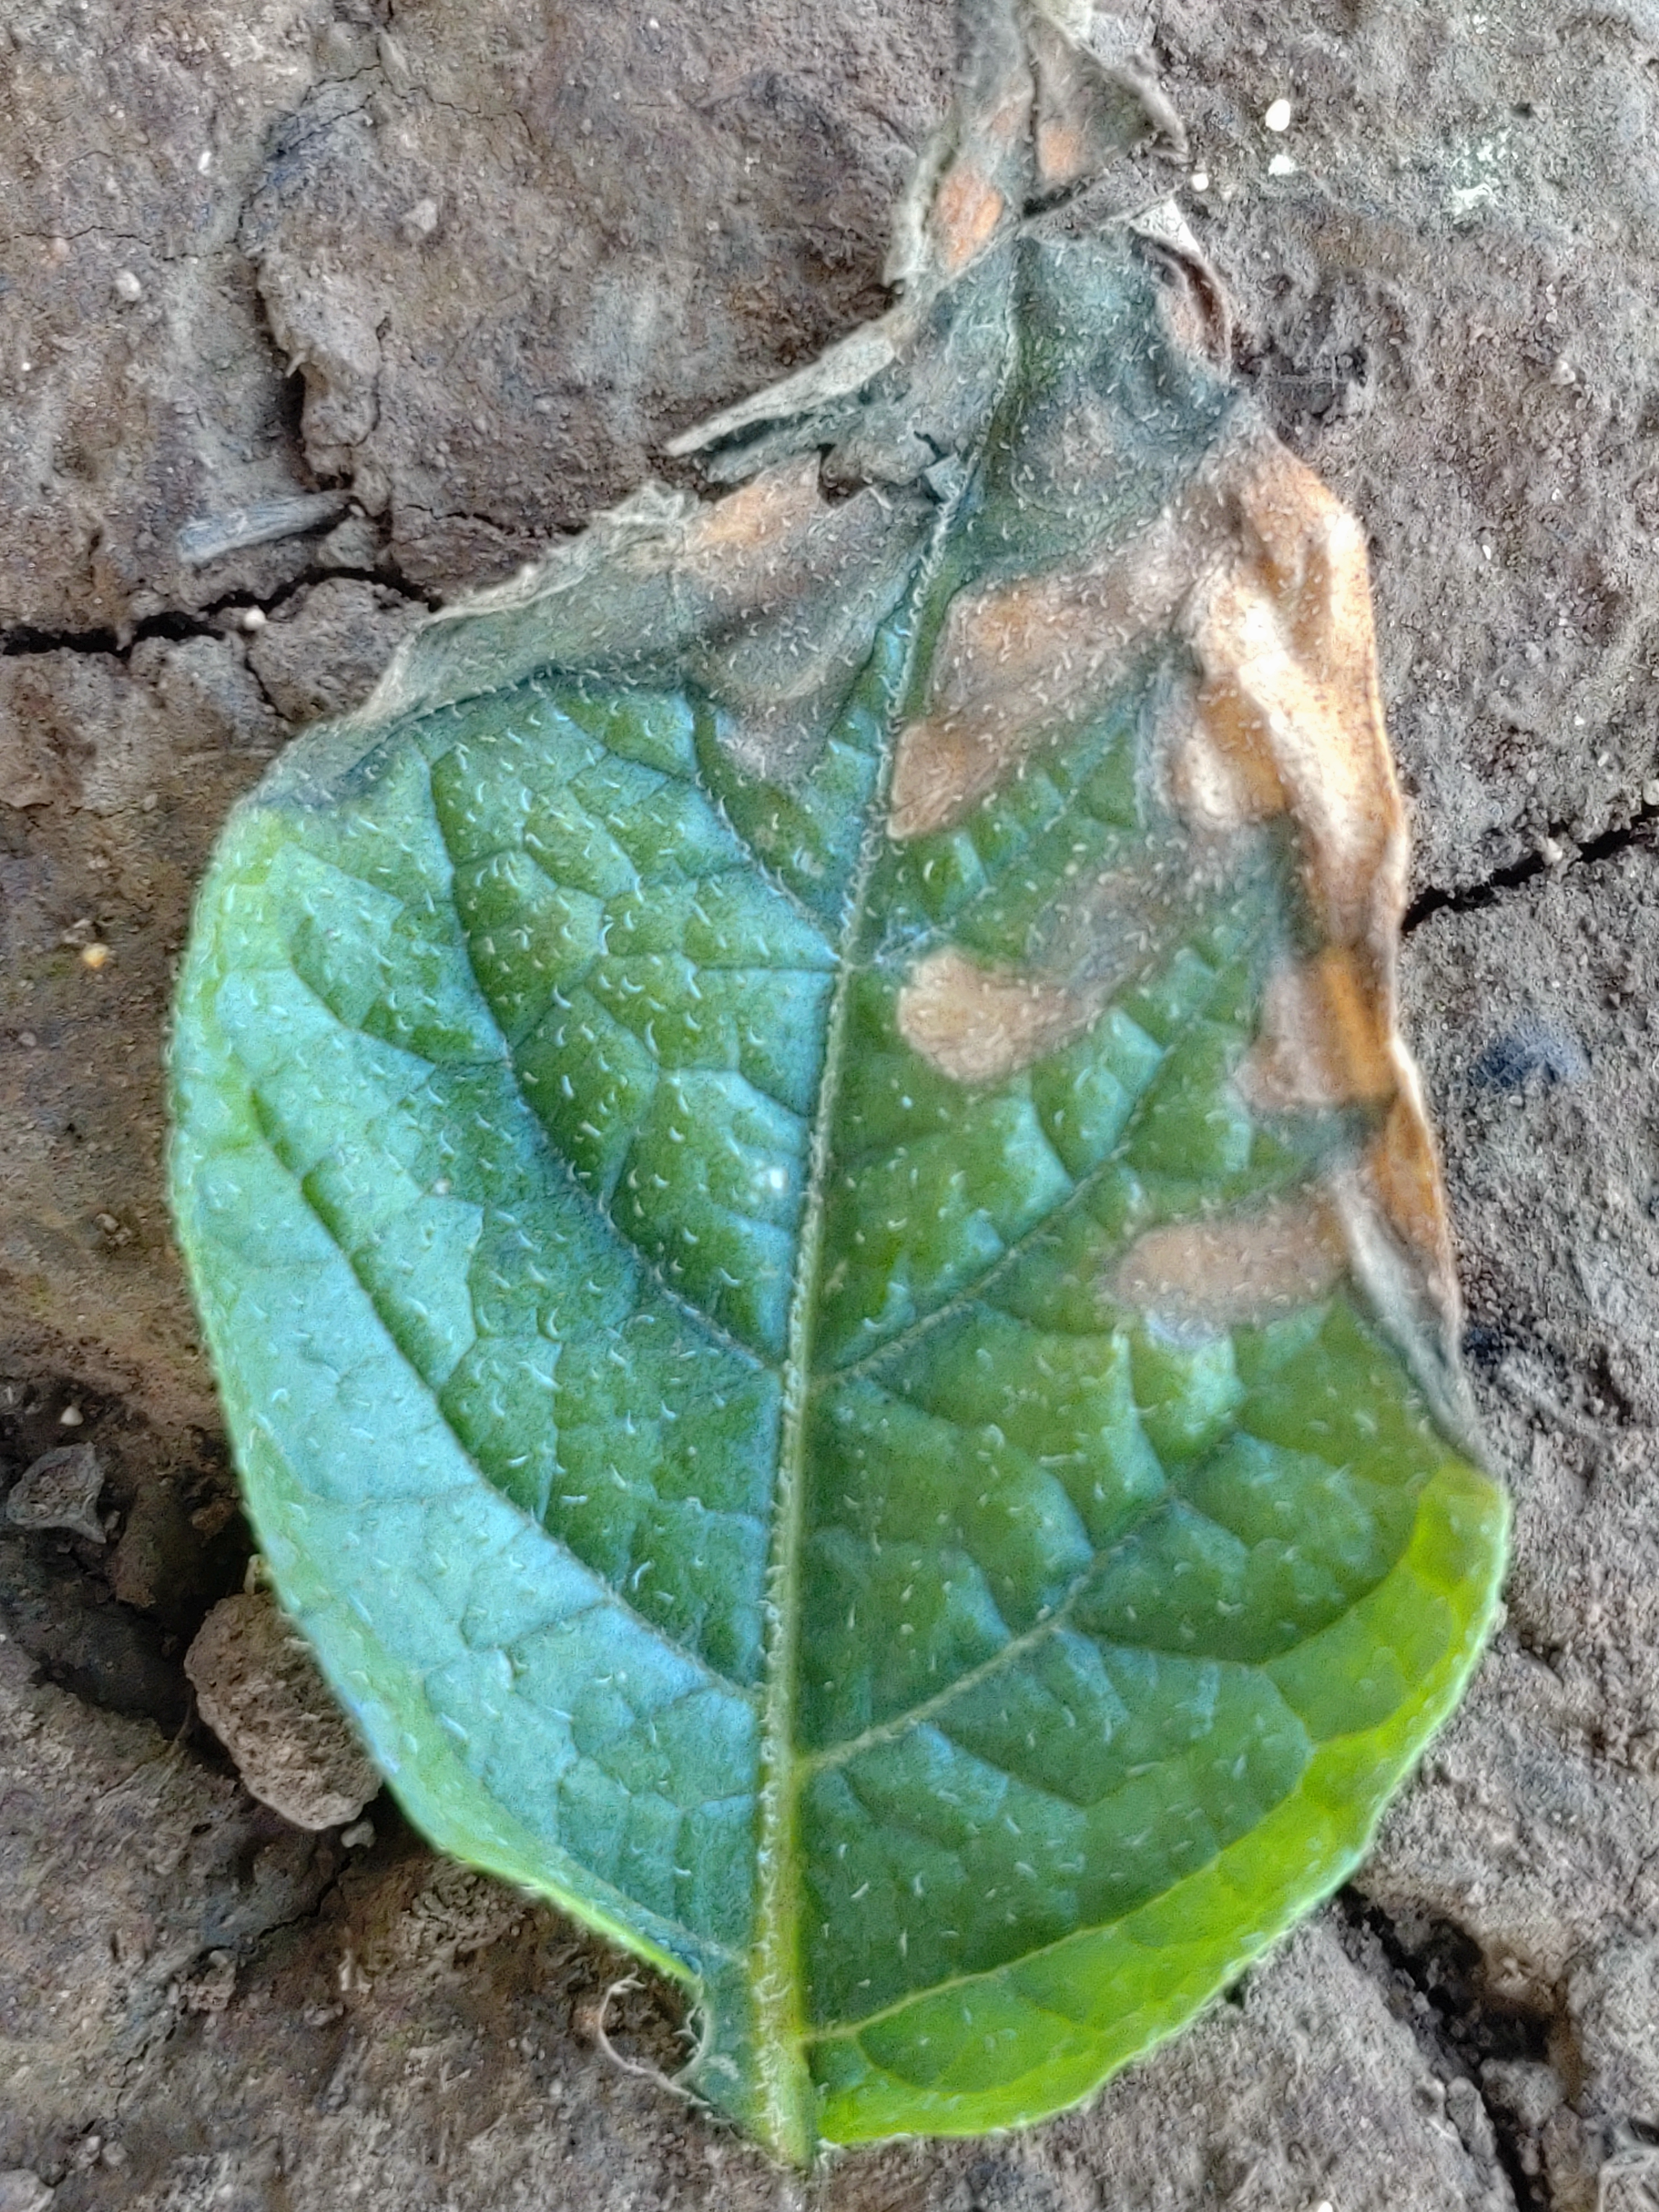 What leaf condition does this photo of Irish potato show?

early blight
